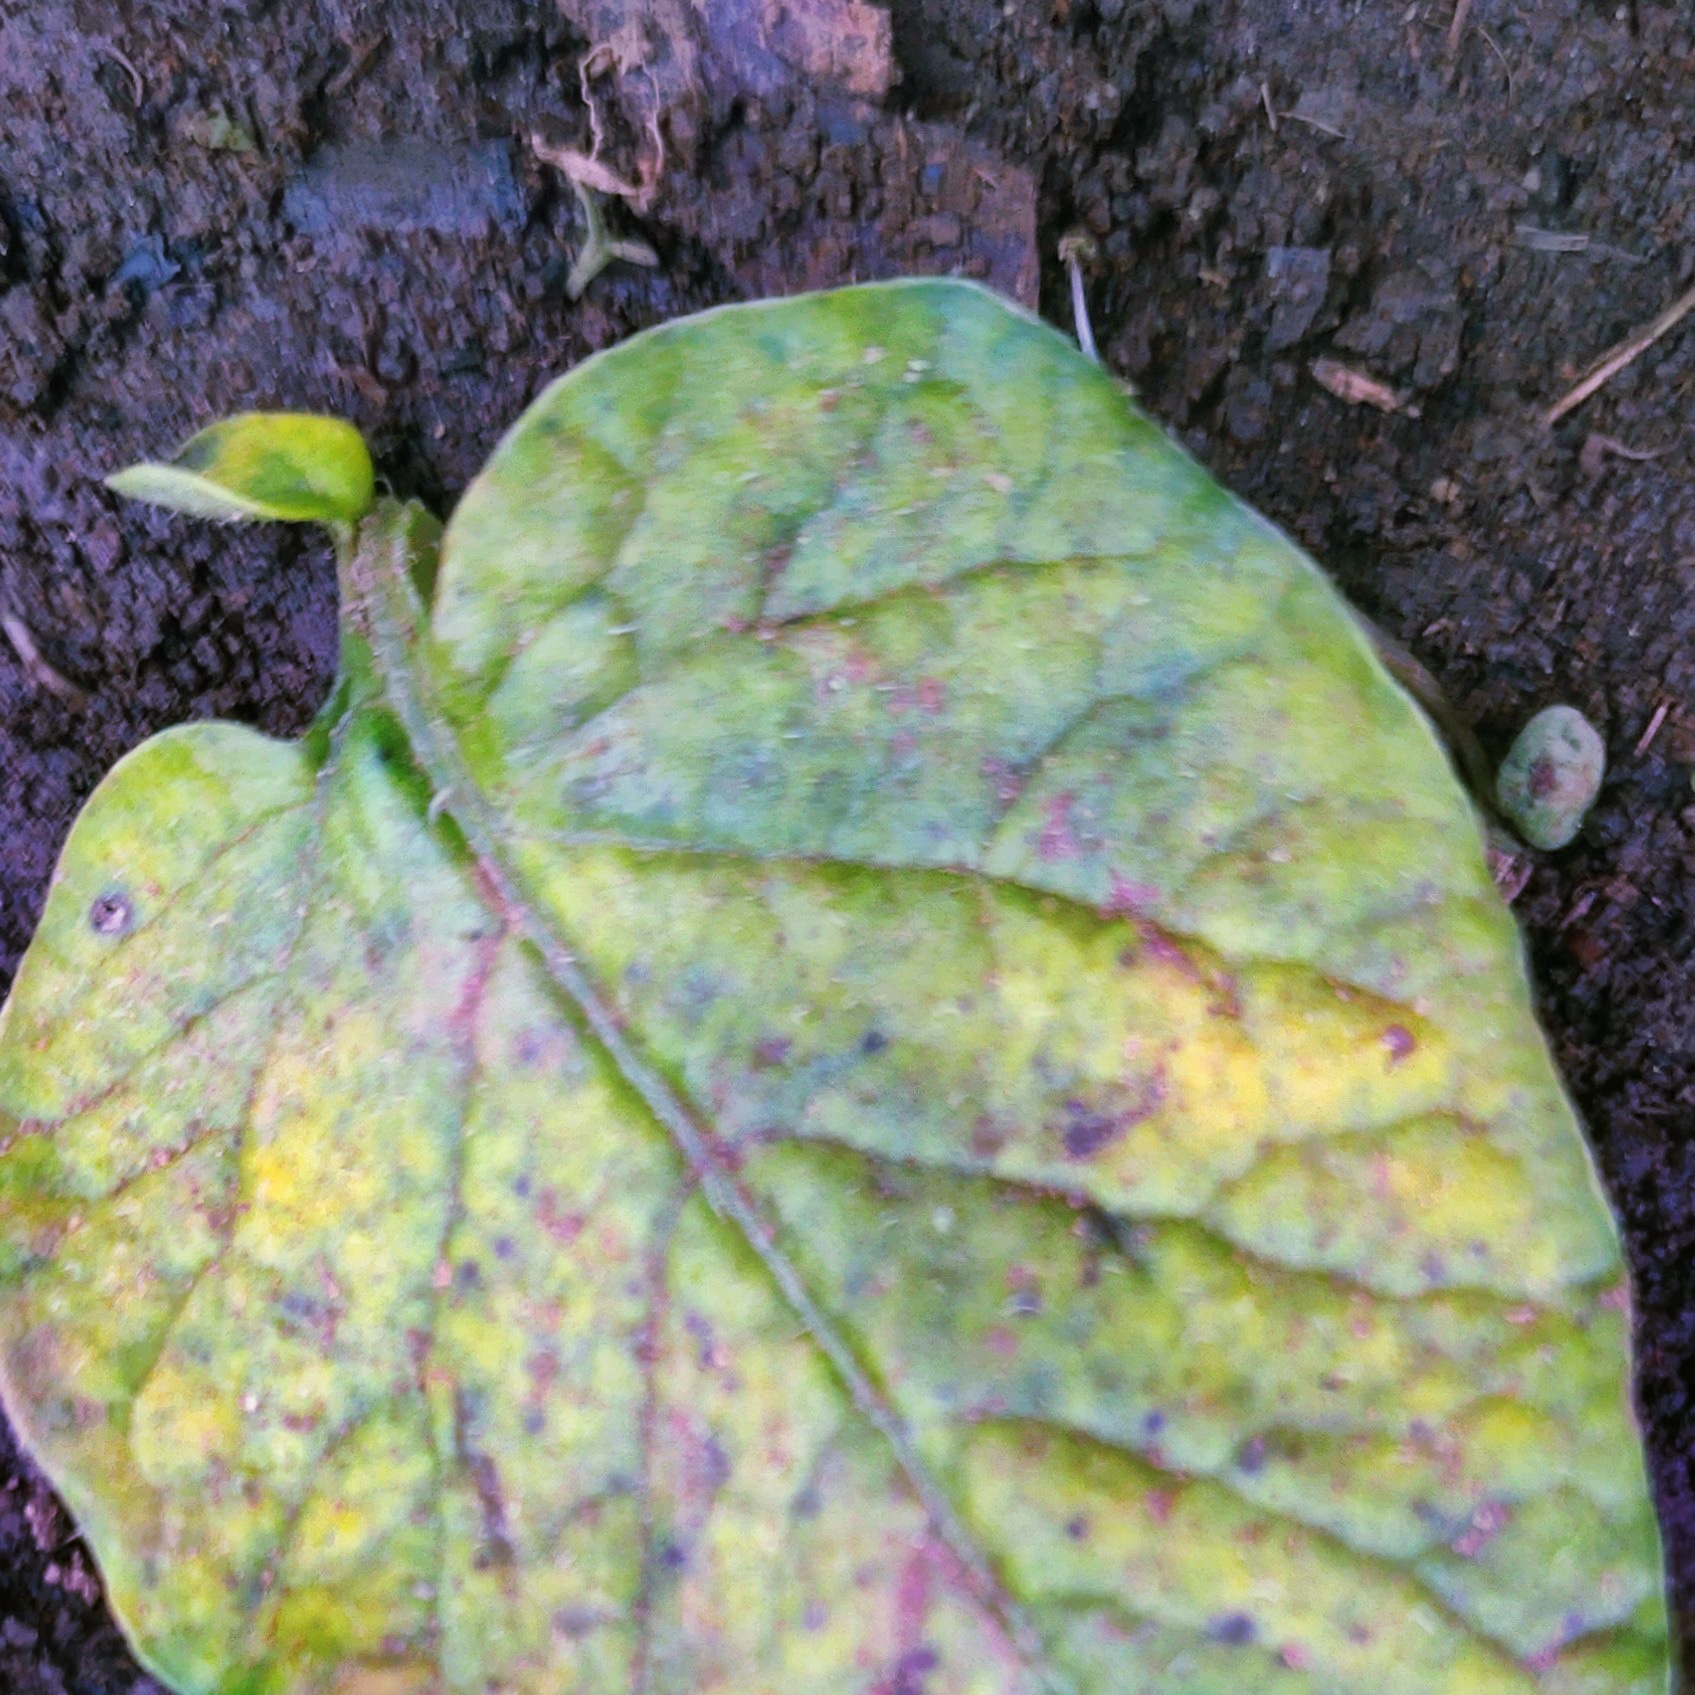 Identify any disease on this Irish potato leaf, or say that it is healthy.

late blight
